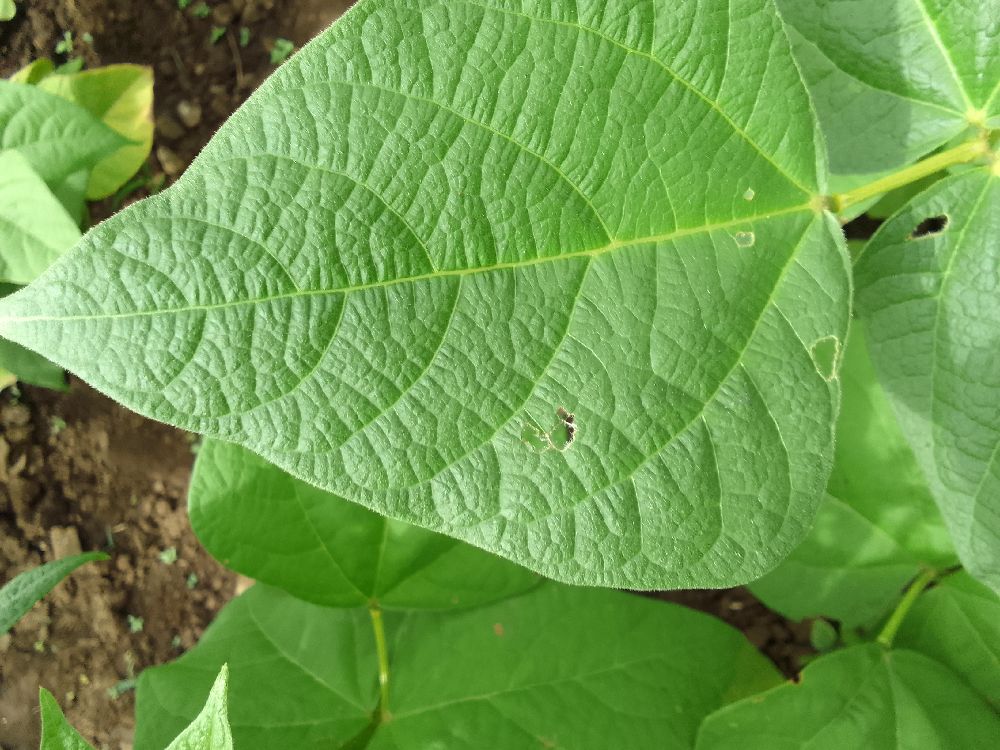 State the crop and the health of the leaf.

common bean, healthy
